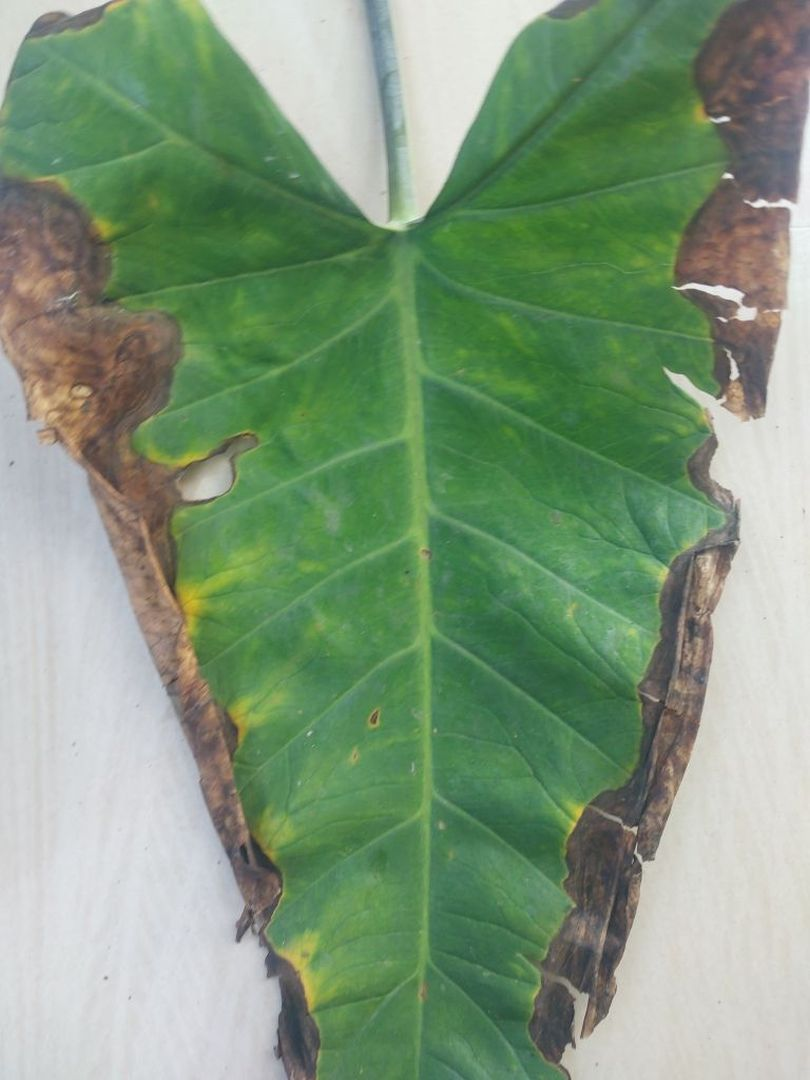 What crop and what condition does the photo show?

taro, leaf blight
